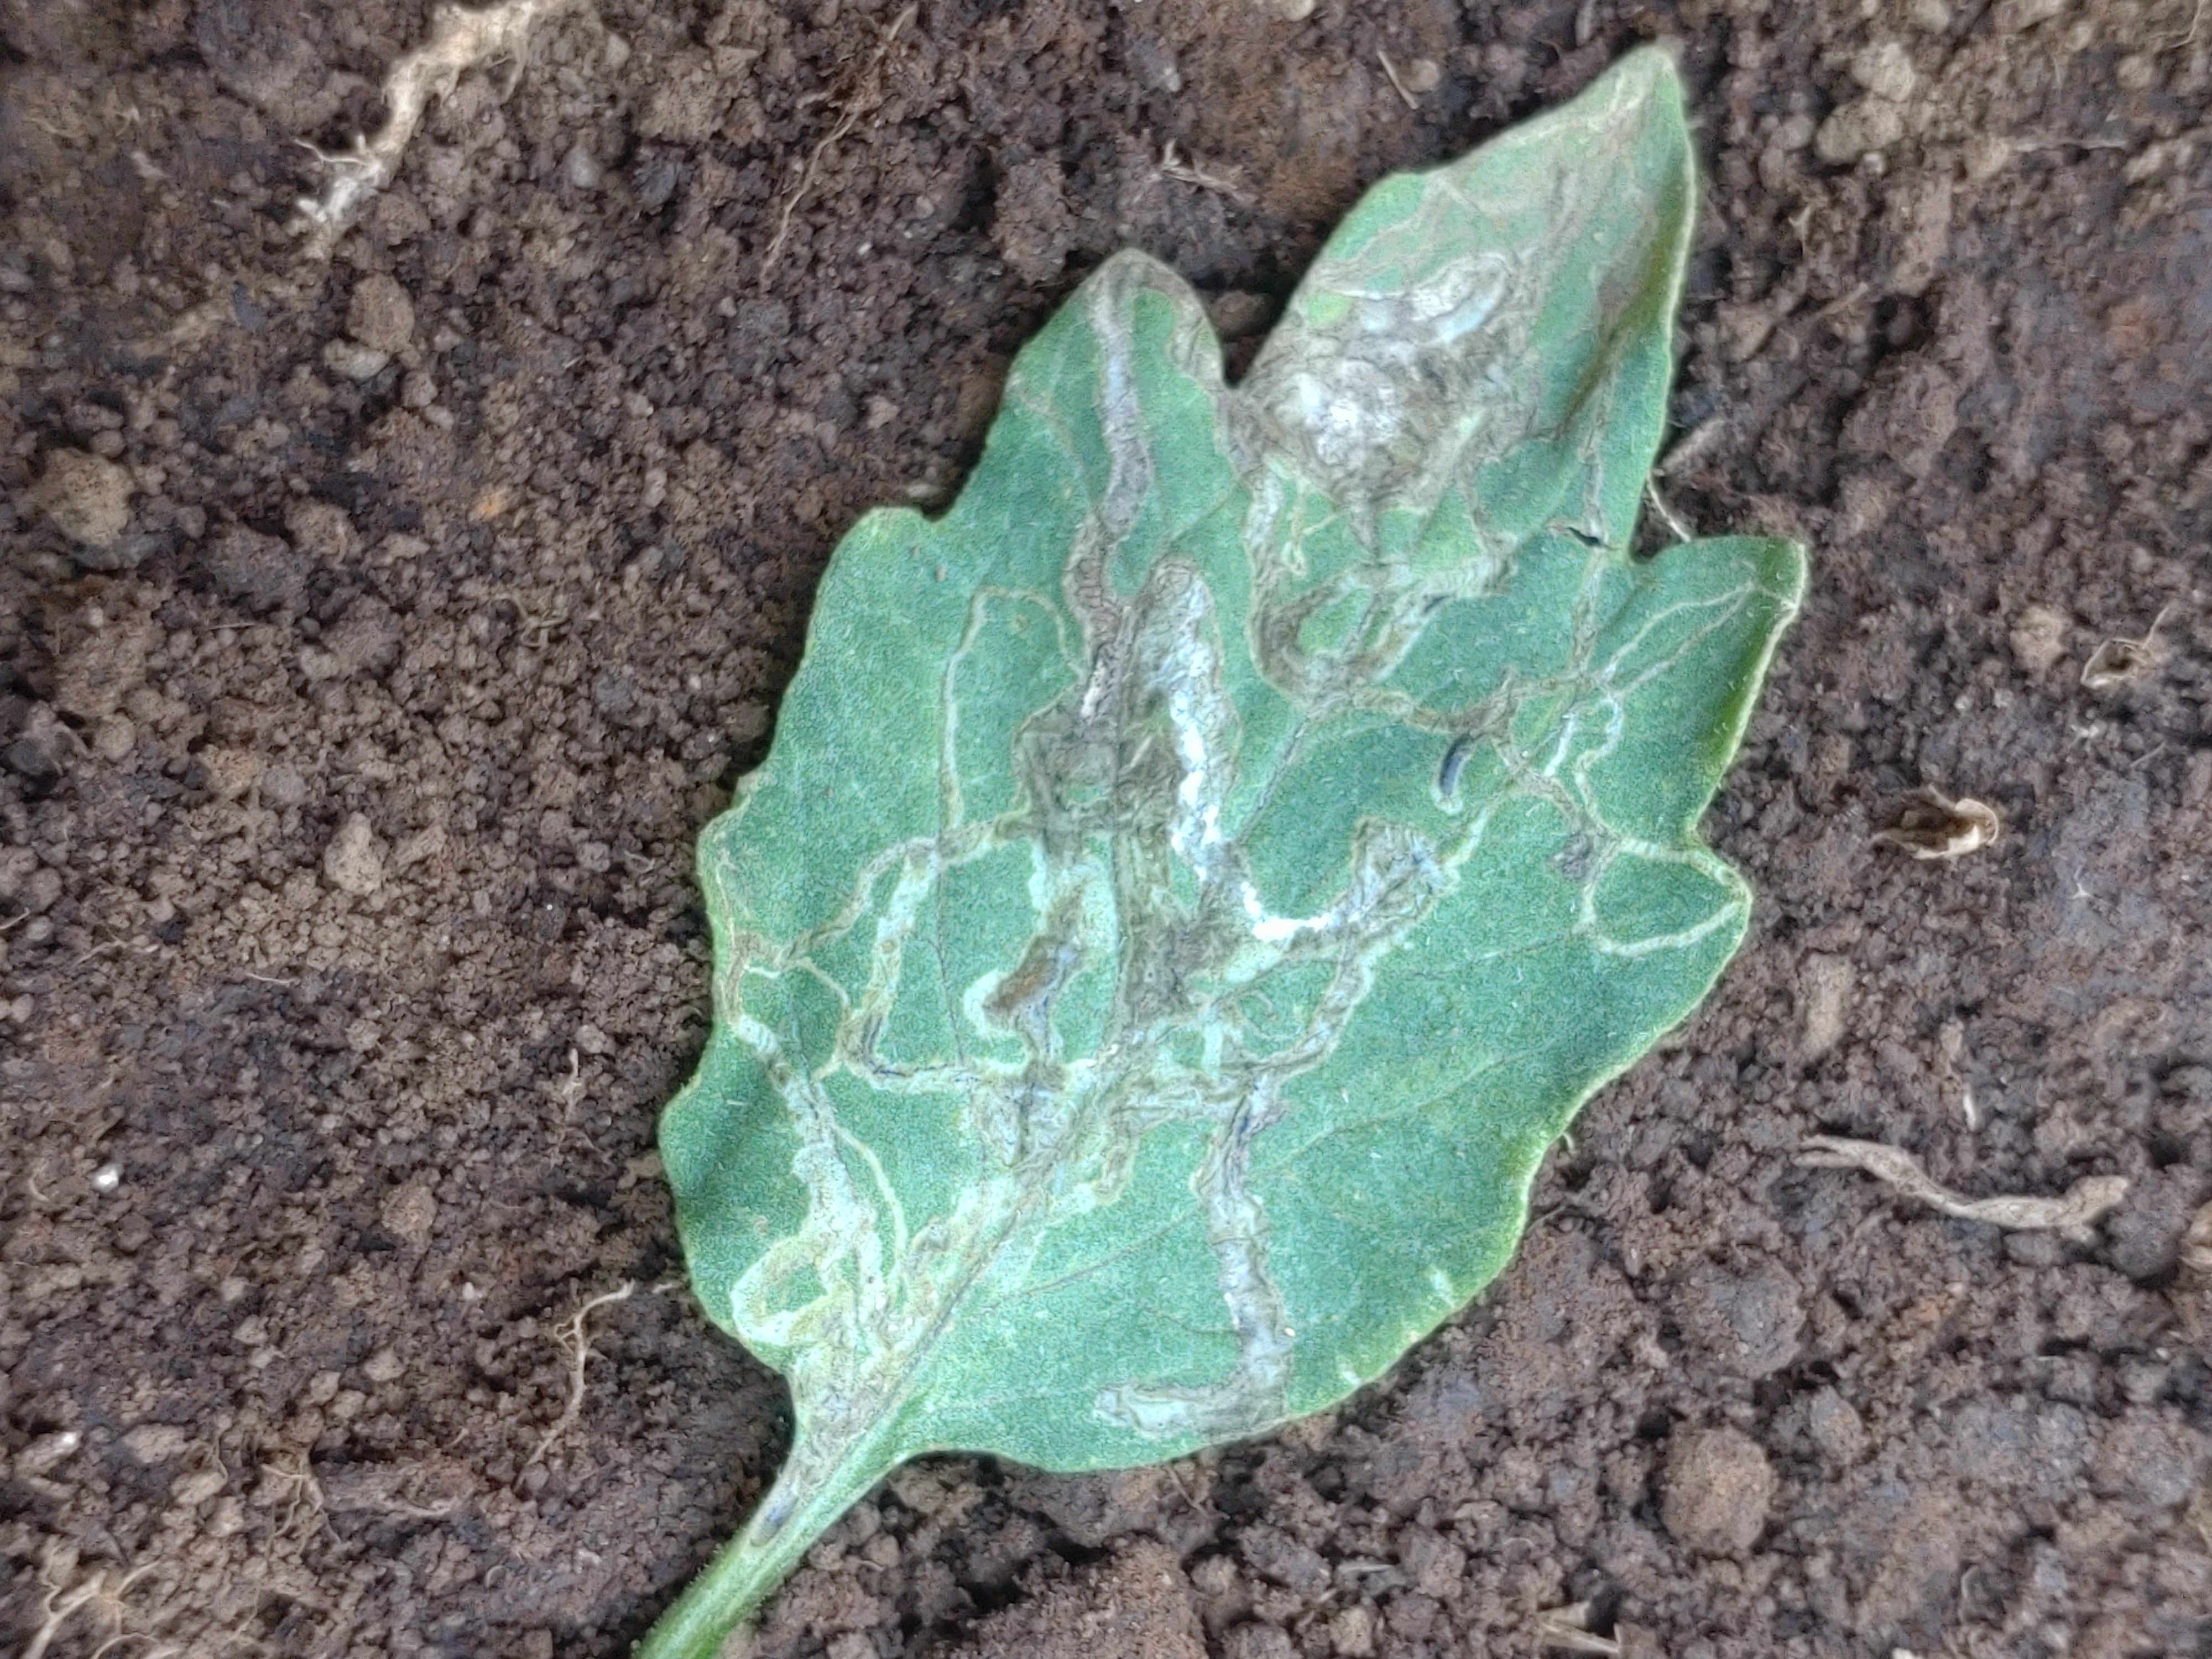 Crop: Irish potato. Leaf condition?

late blight
